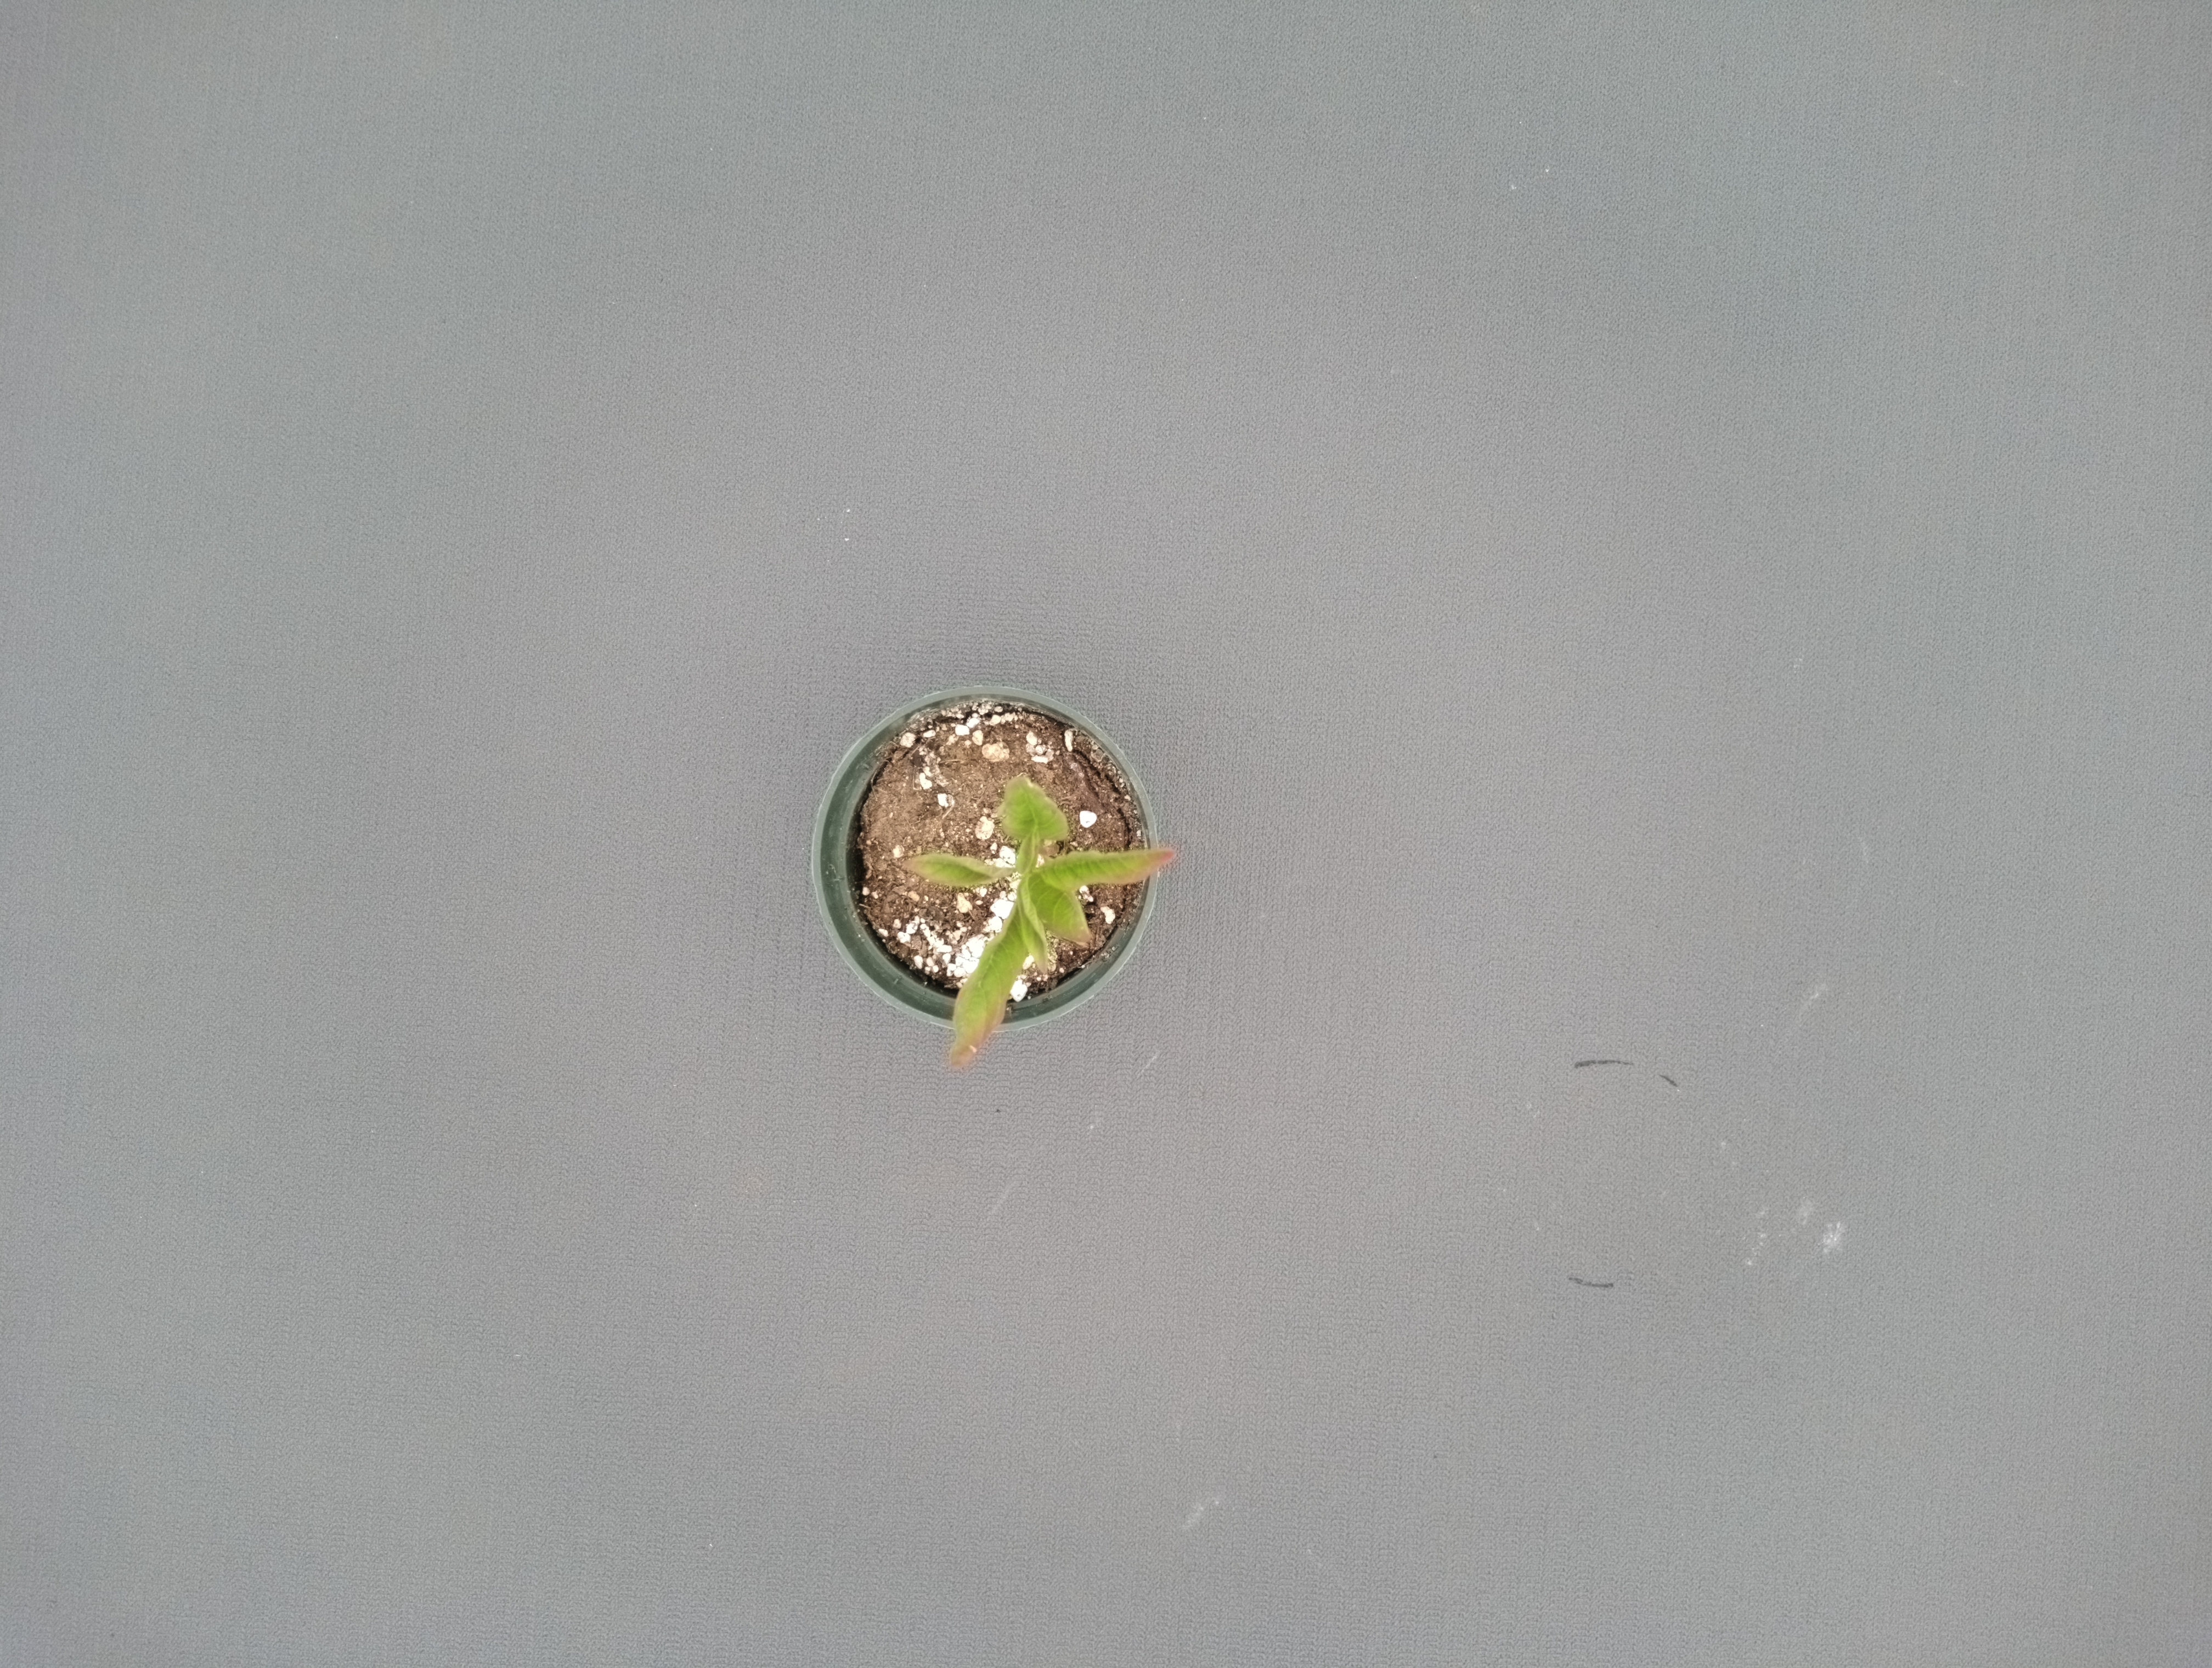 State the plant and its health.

waterhemp, healthy untreated
